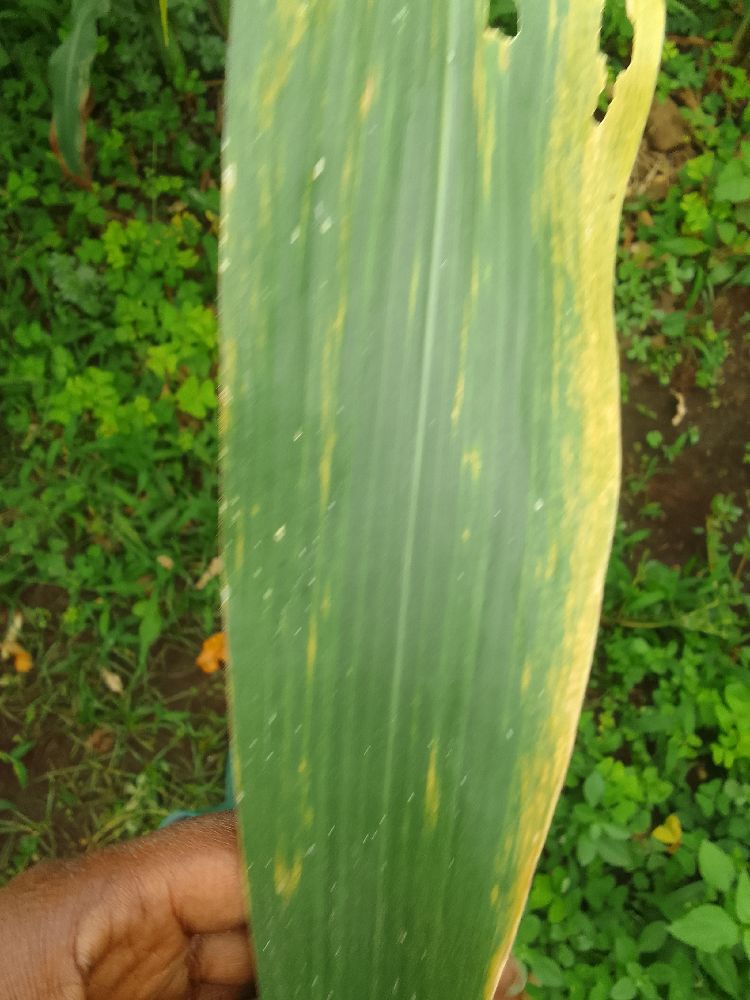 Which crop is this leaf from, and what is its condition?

maize, maize lethal necrosis
